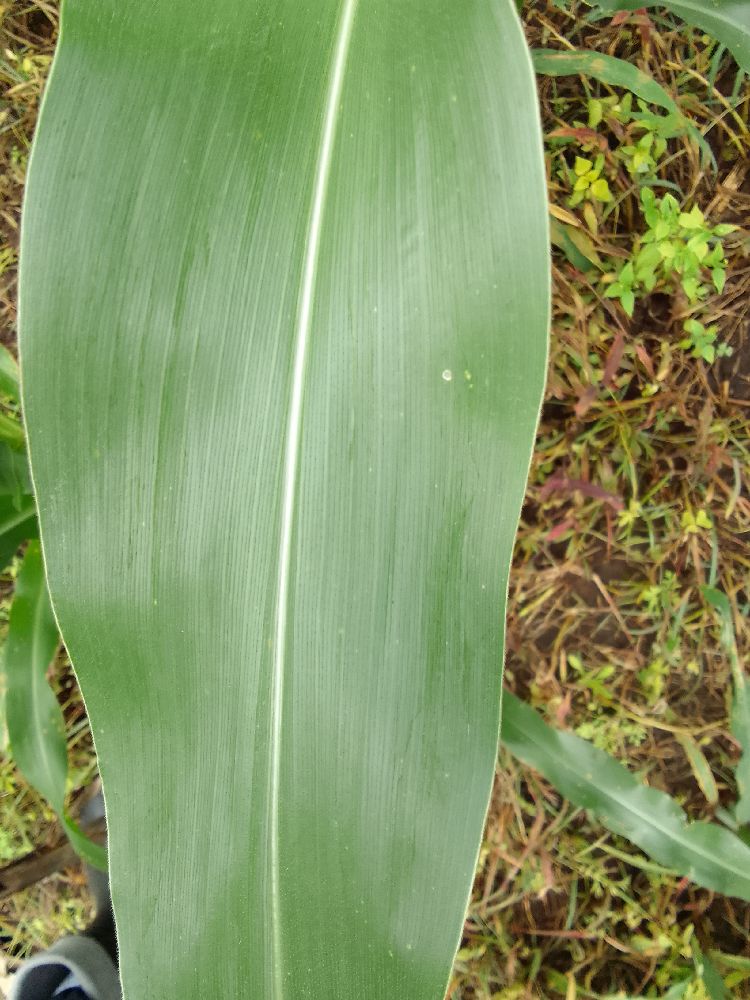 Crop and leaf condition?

maize, healthy
